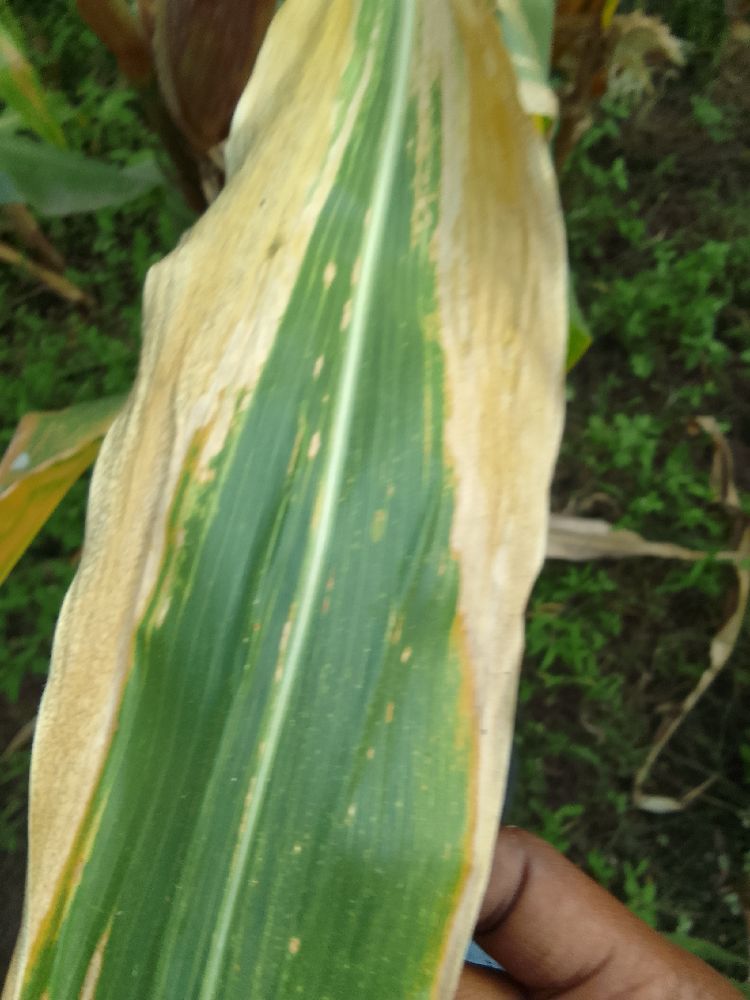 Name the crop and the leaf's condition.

maize, maize lethal necrosis
